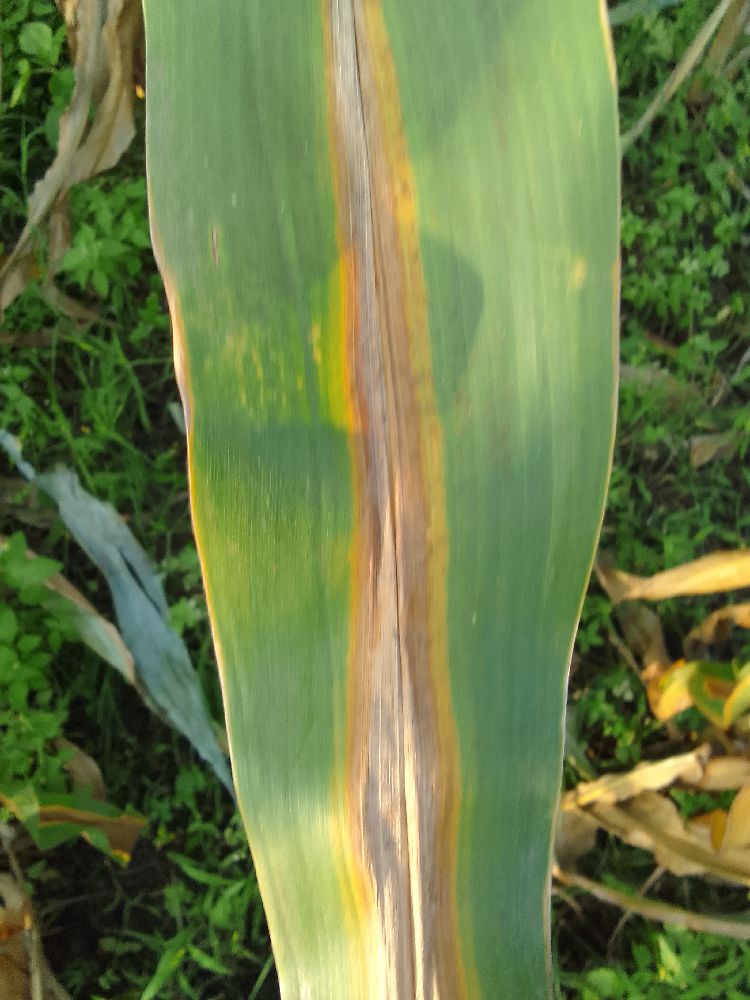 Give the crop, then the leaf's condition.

maize, maize lethal necrosis
